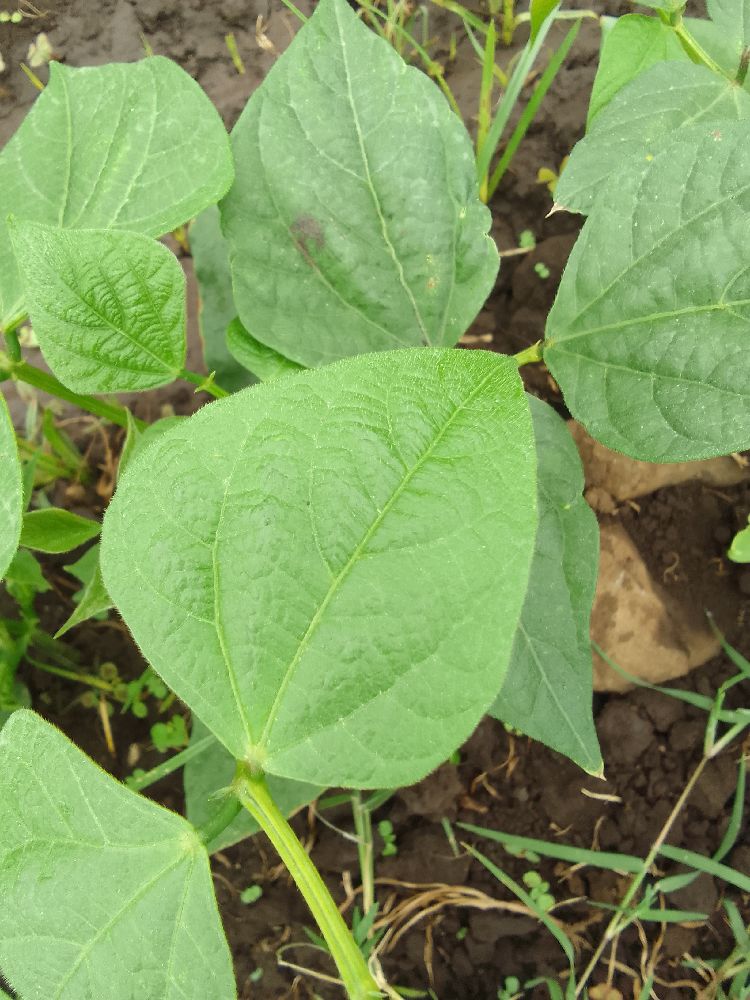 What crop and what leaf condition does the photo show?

common bean, healthy
